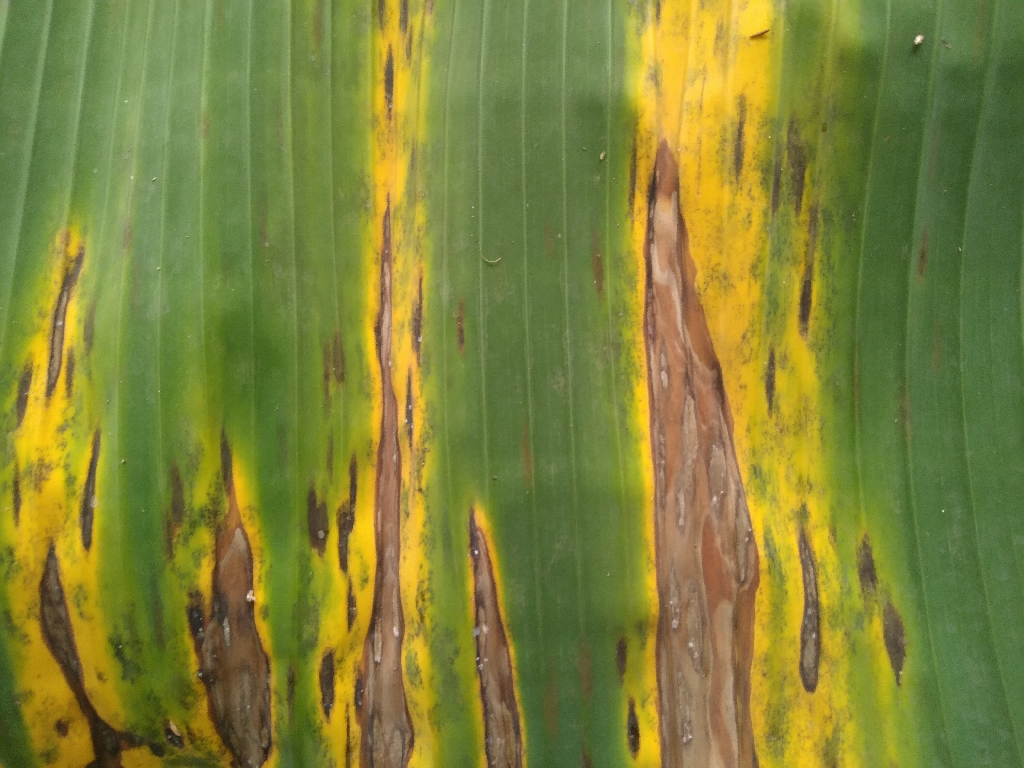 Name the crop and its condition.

banana, black sigatoka
